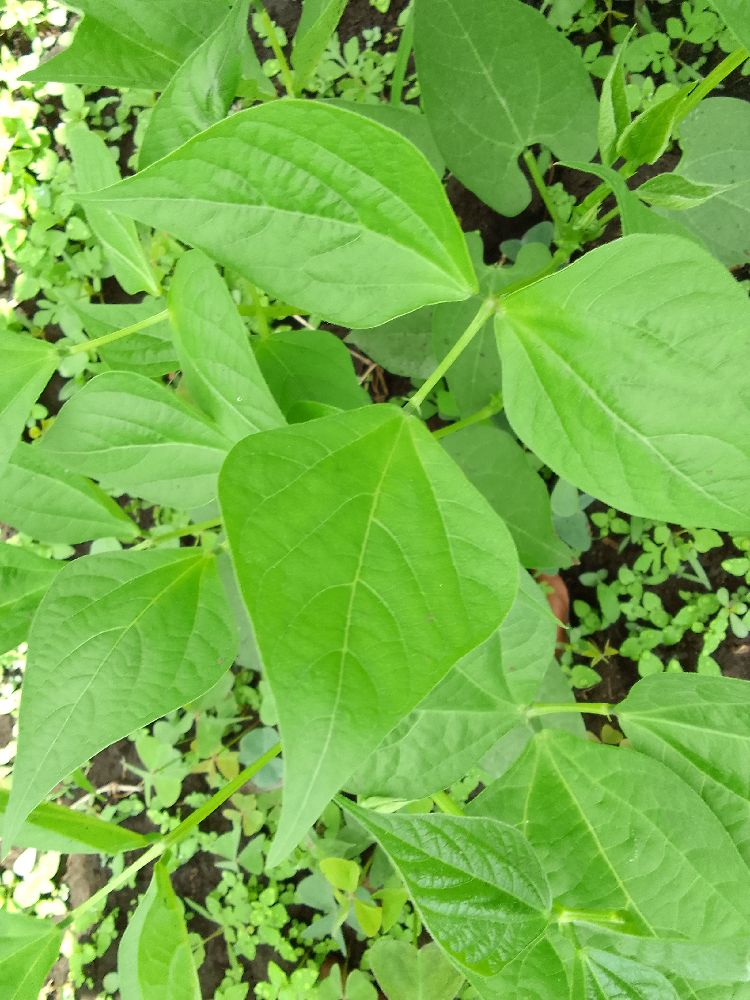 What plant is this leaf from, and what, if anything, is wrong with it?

common bean, healthy
